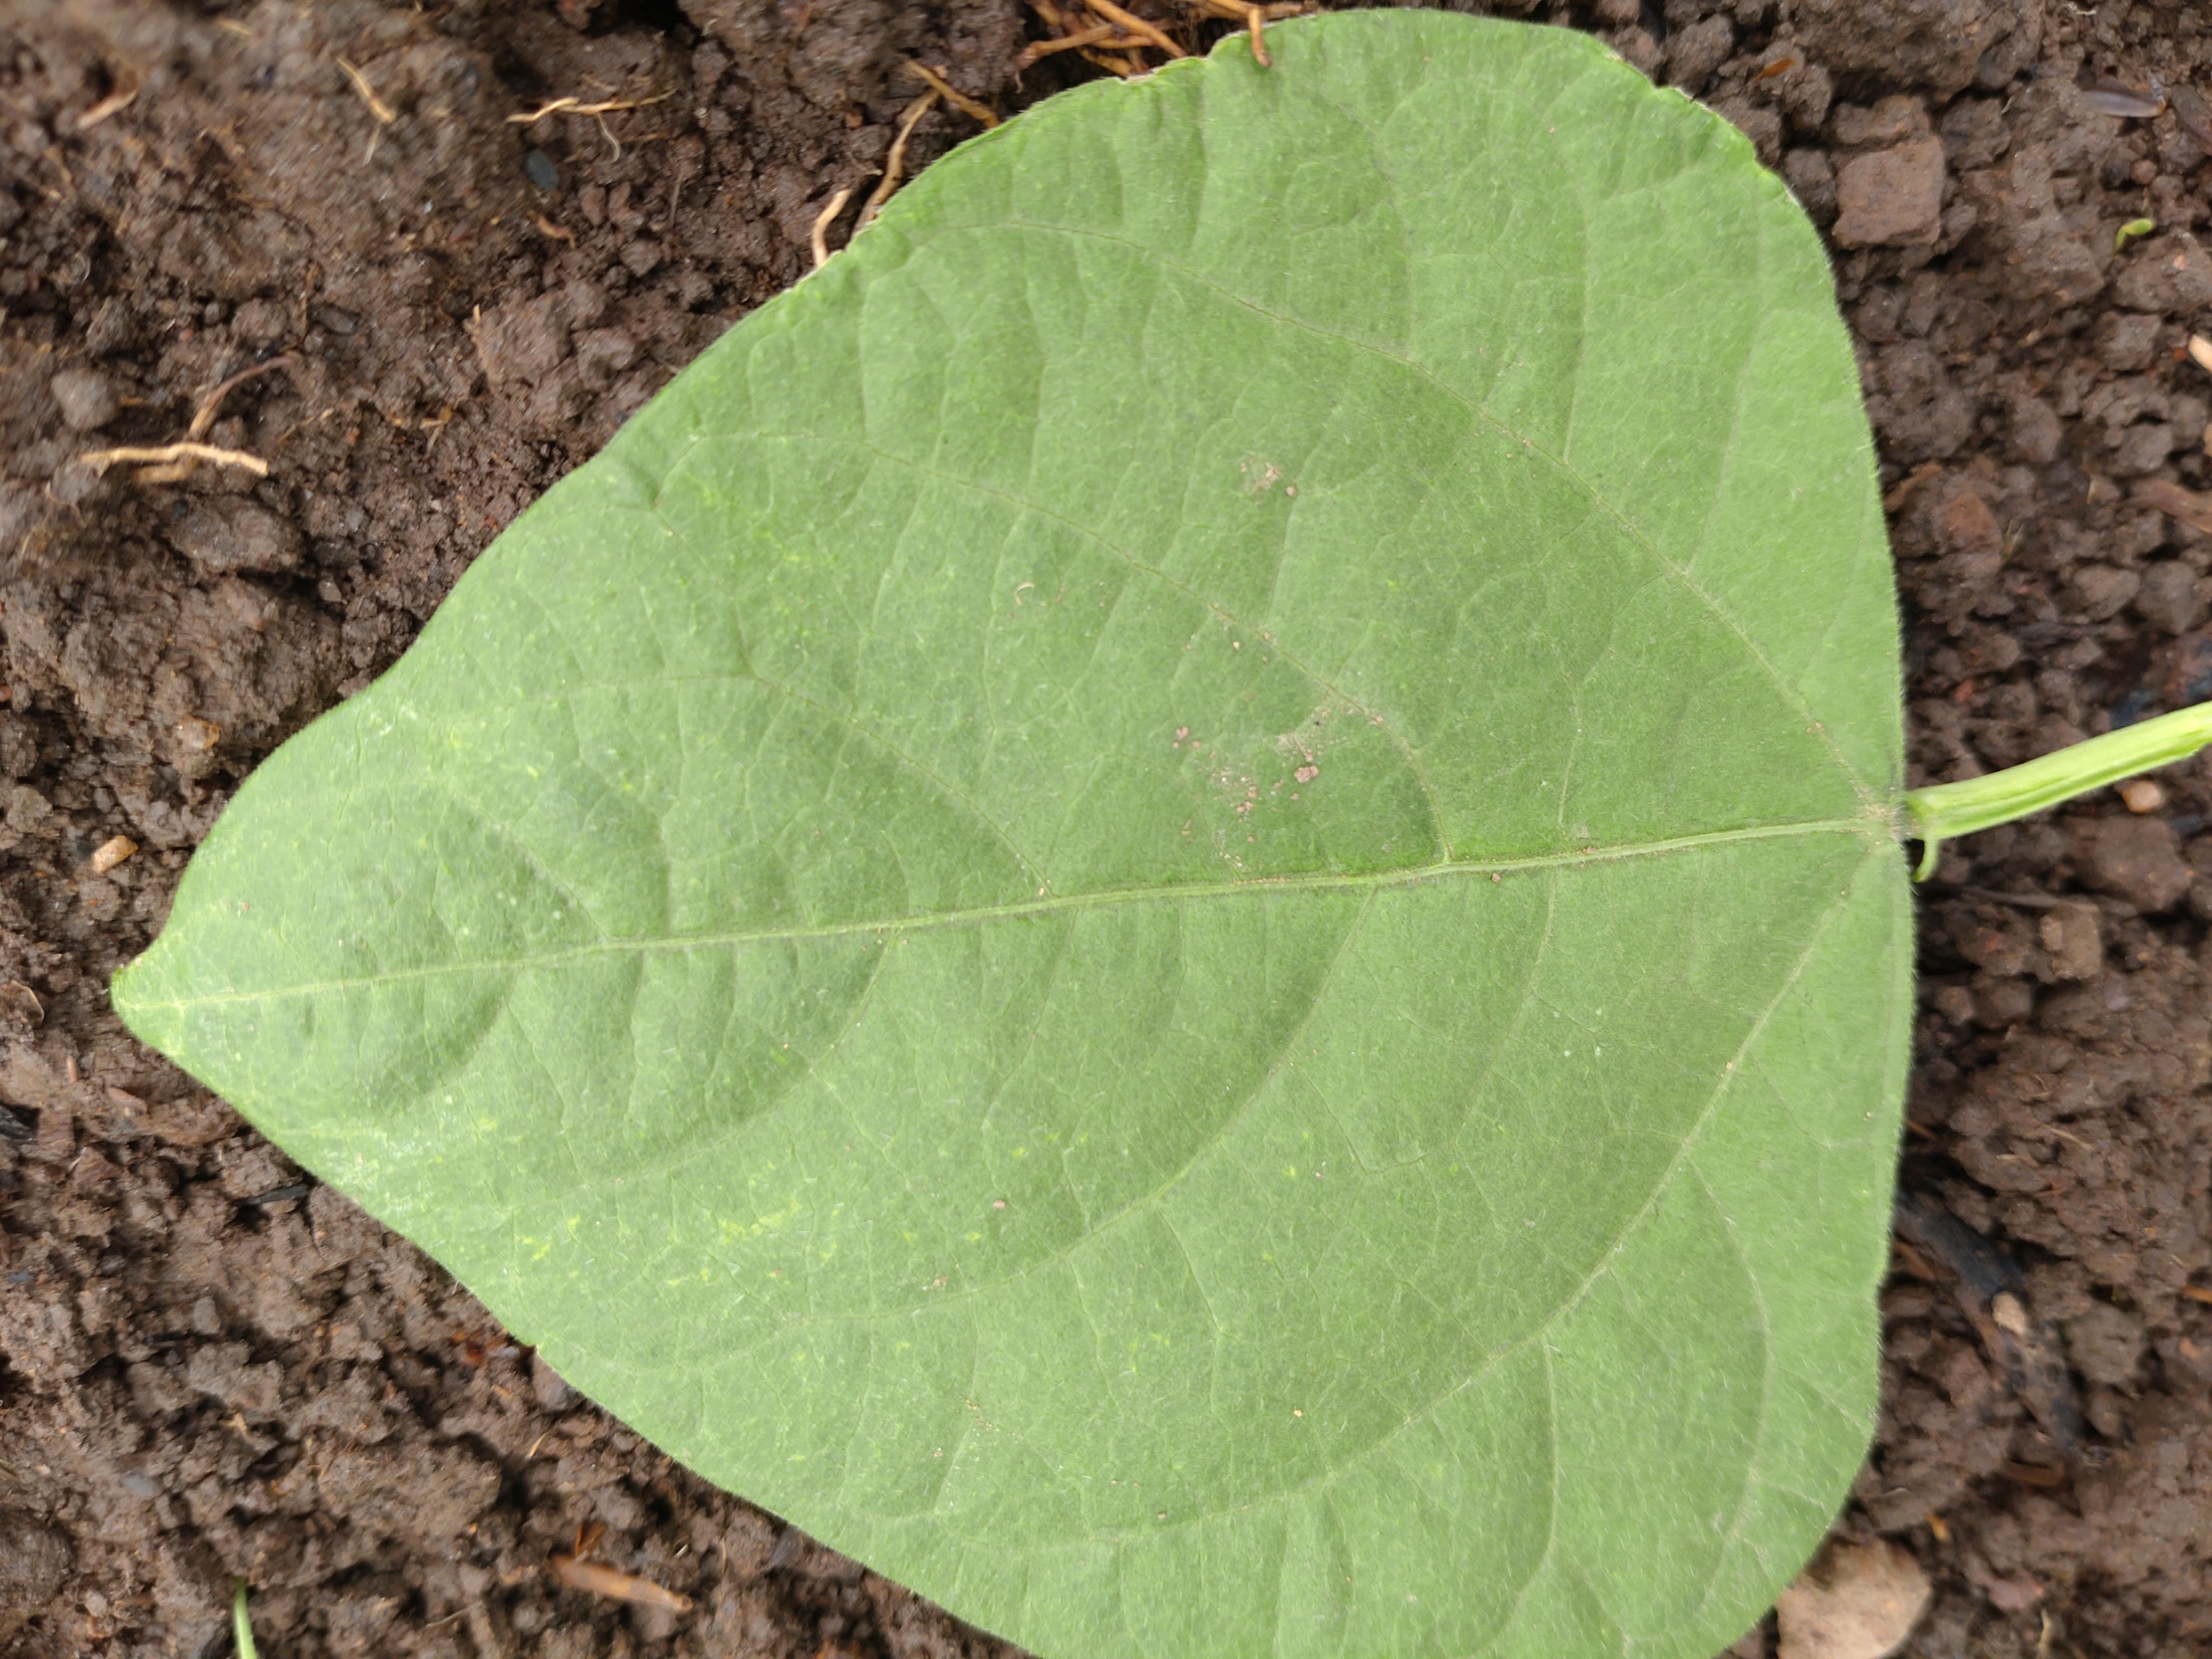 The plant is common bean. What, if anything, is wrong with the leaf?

healthy
